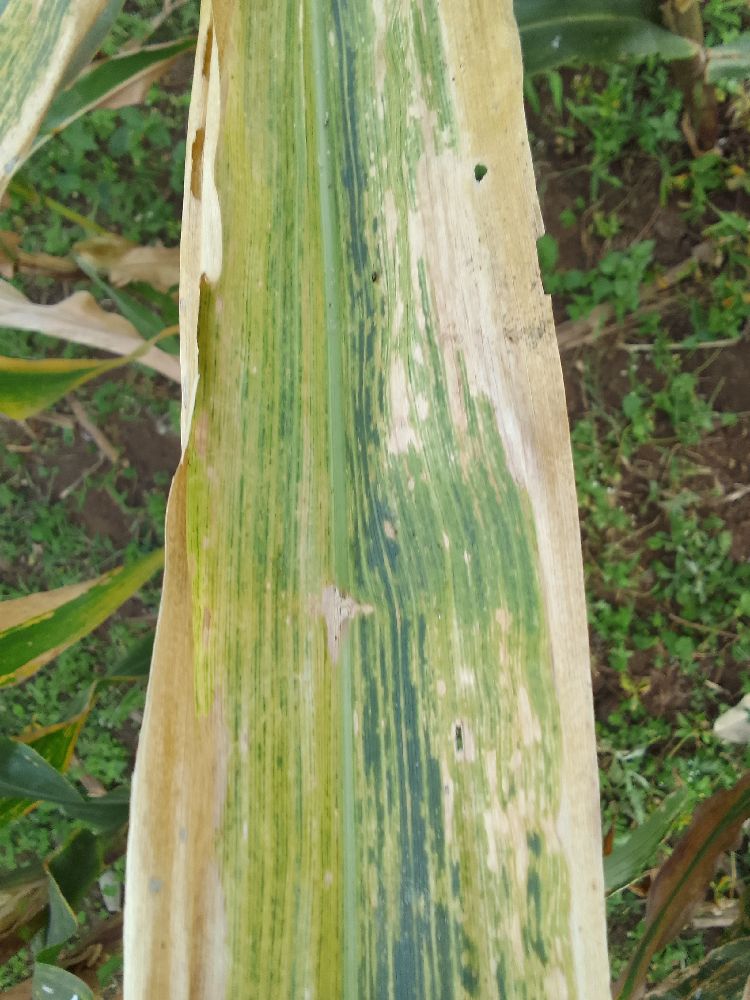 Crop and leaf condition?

maize, maize lethal necrosis
